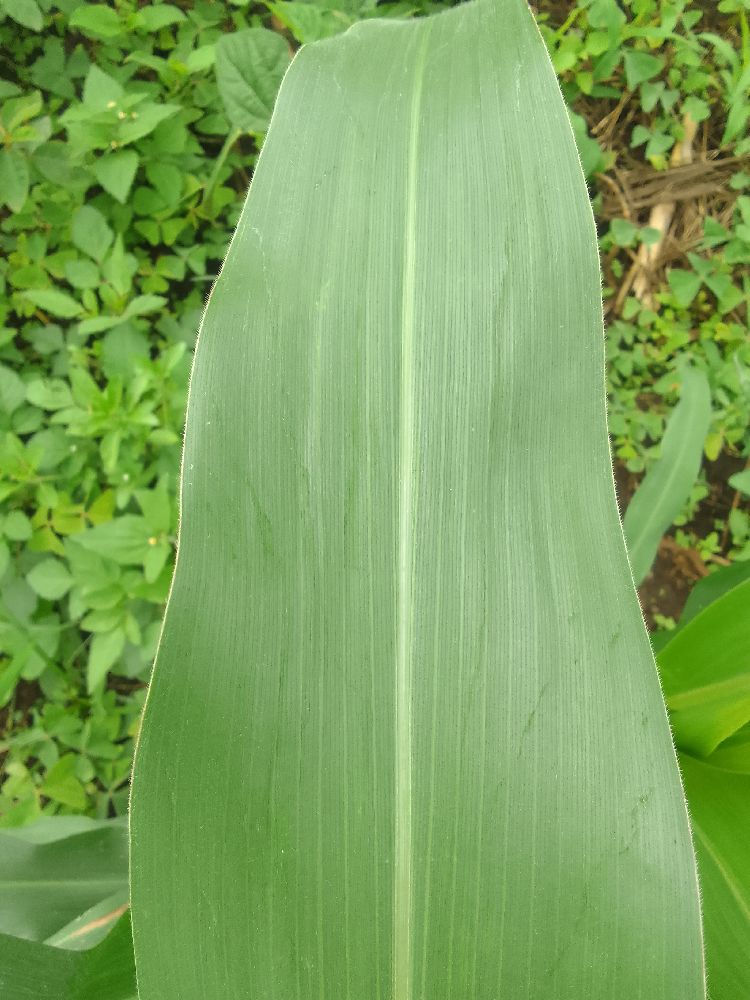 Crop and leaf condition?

maize, healthy
